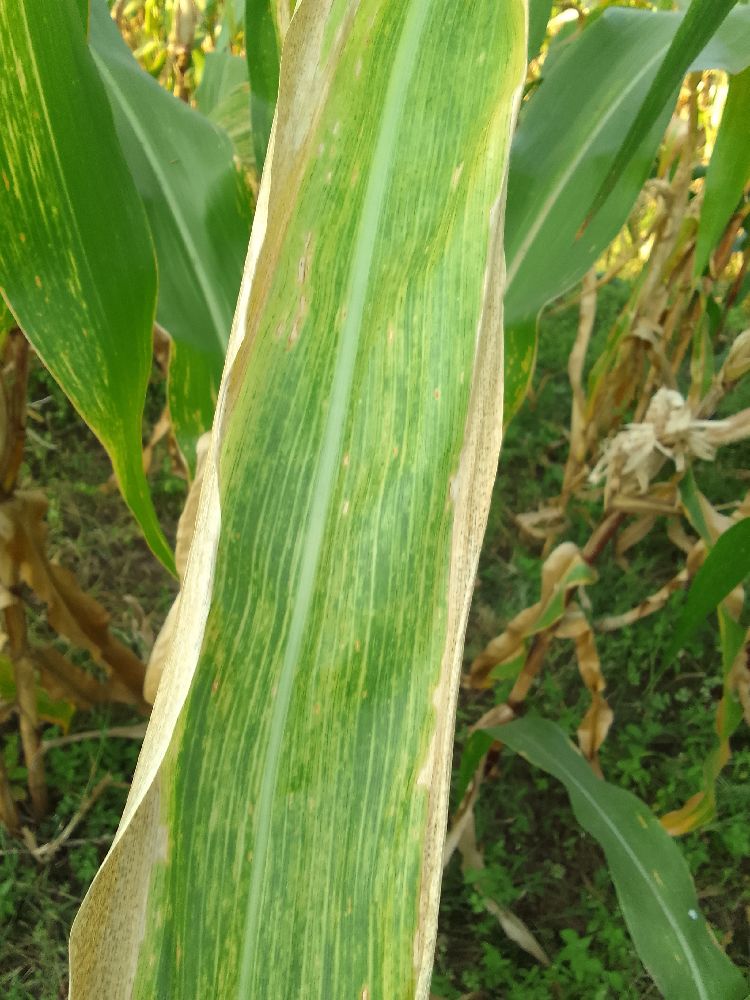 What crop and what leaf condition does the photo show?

maize, maize lethal necrosis
